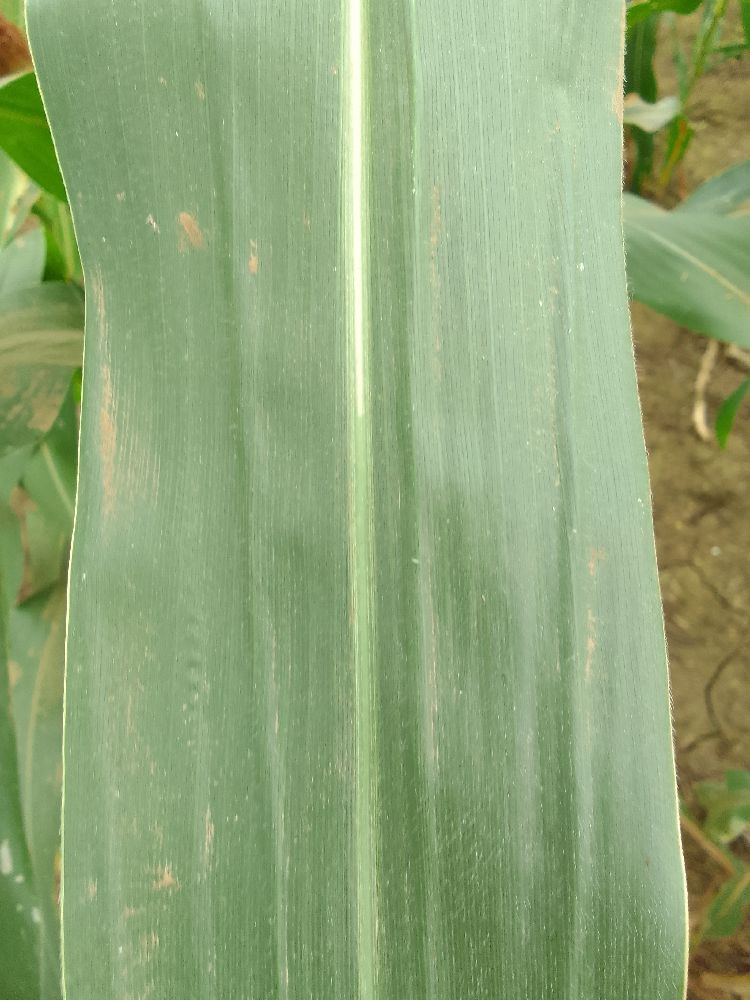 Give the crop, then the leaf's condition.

maize, healthy
